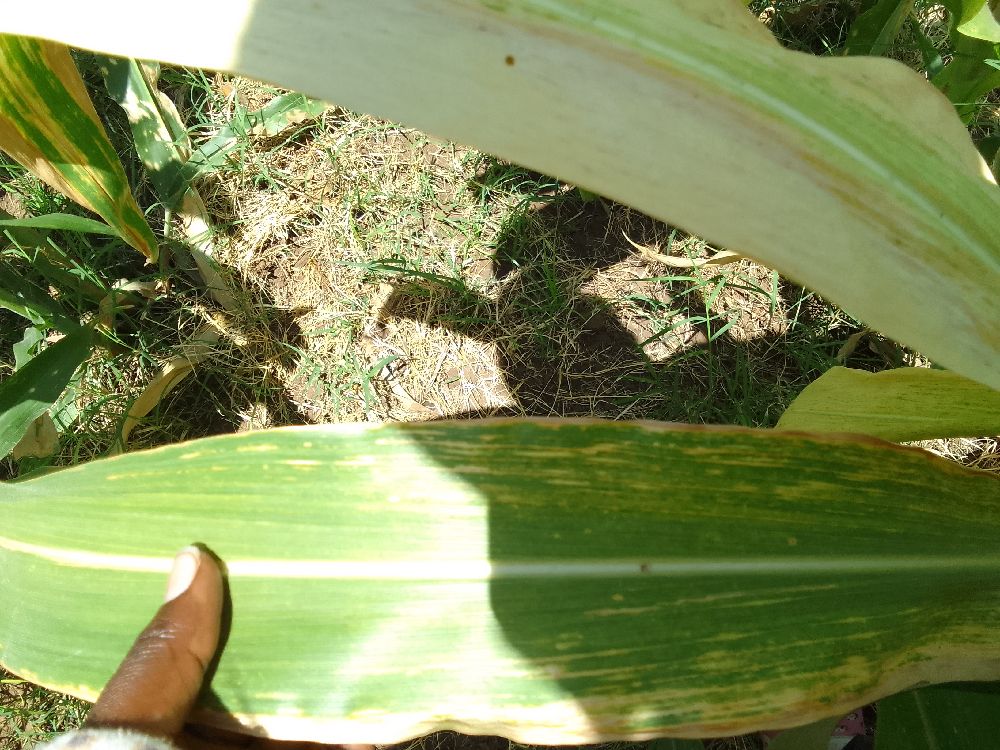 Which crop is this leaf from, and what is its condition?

maize, maize lethal necrosis
